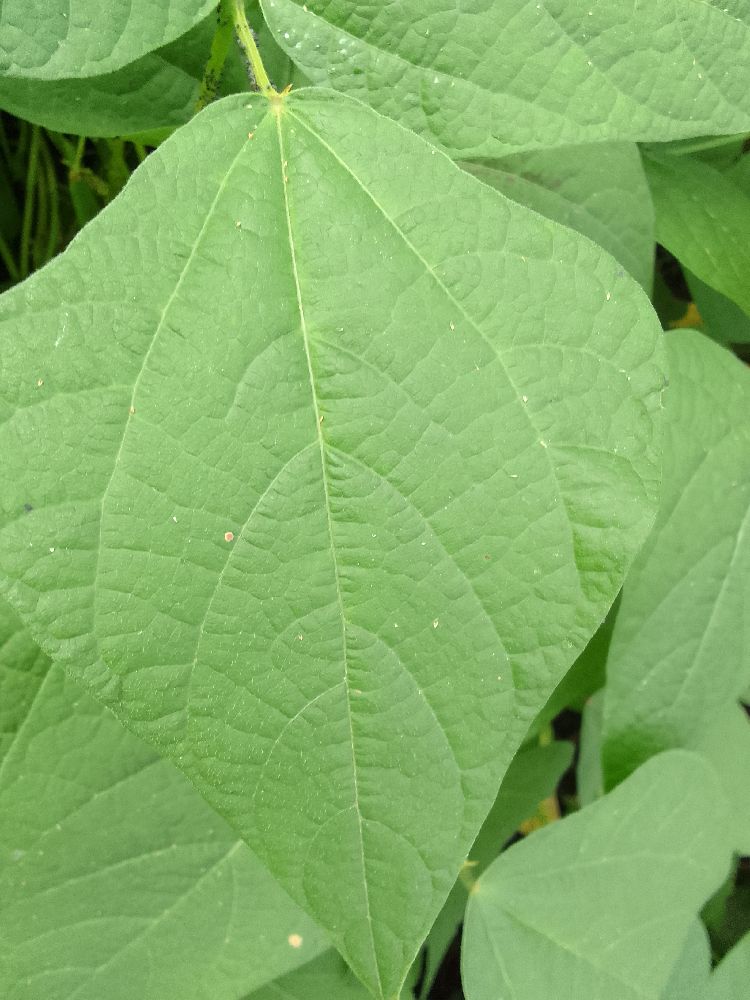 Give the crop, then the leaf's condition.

common bean, healthy
